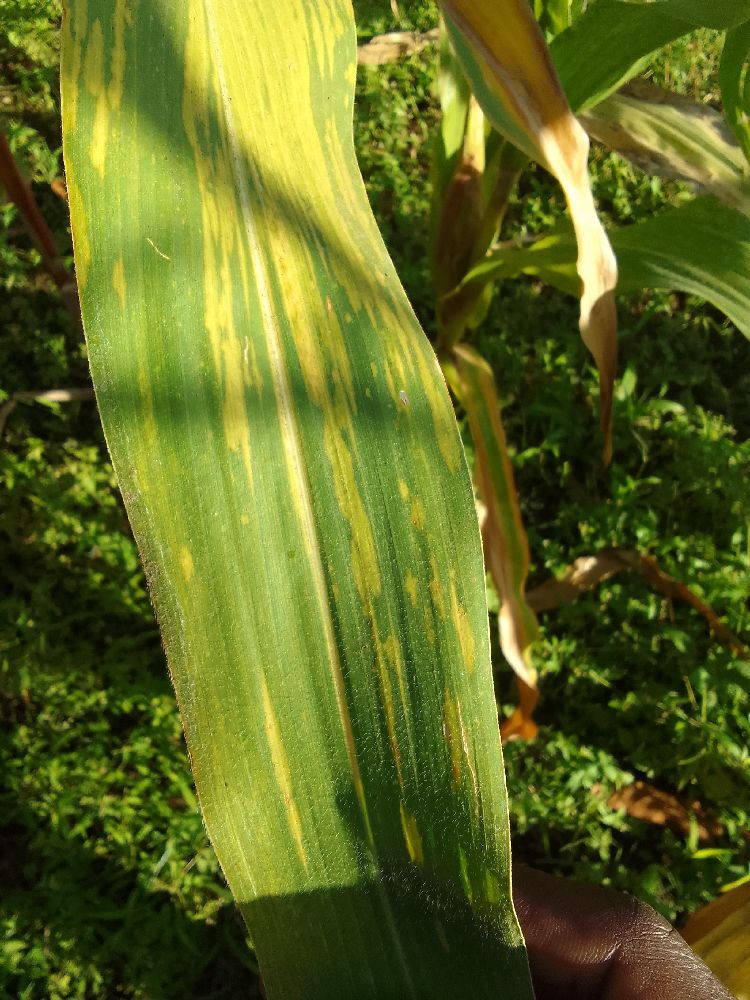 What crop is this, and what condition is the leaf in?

maize, maize lethal necrosis
